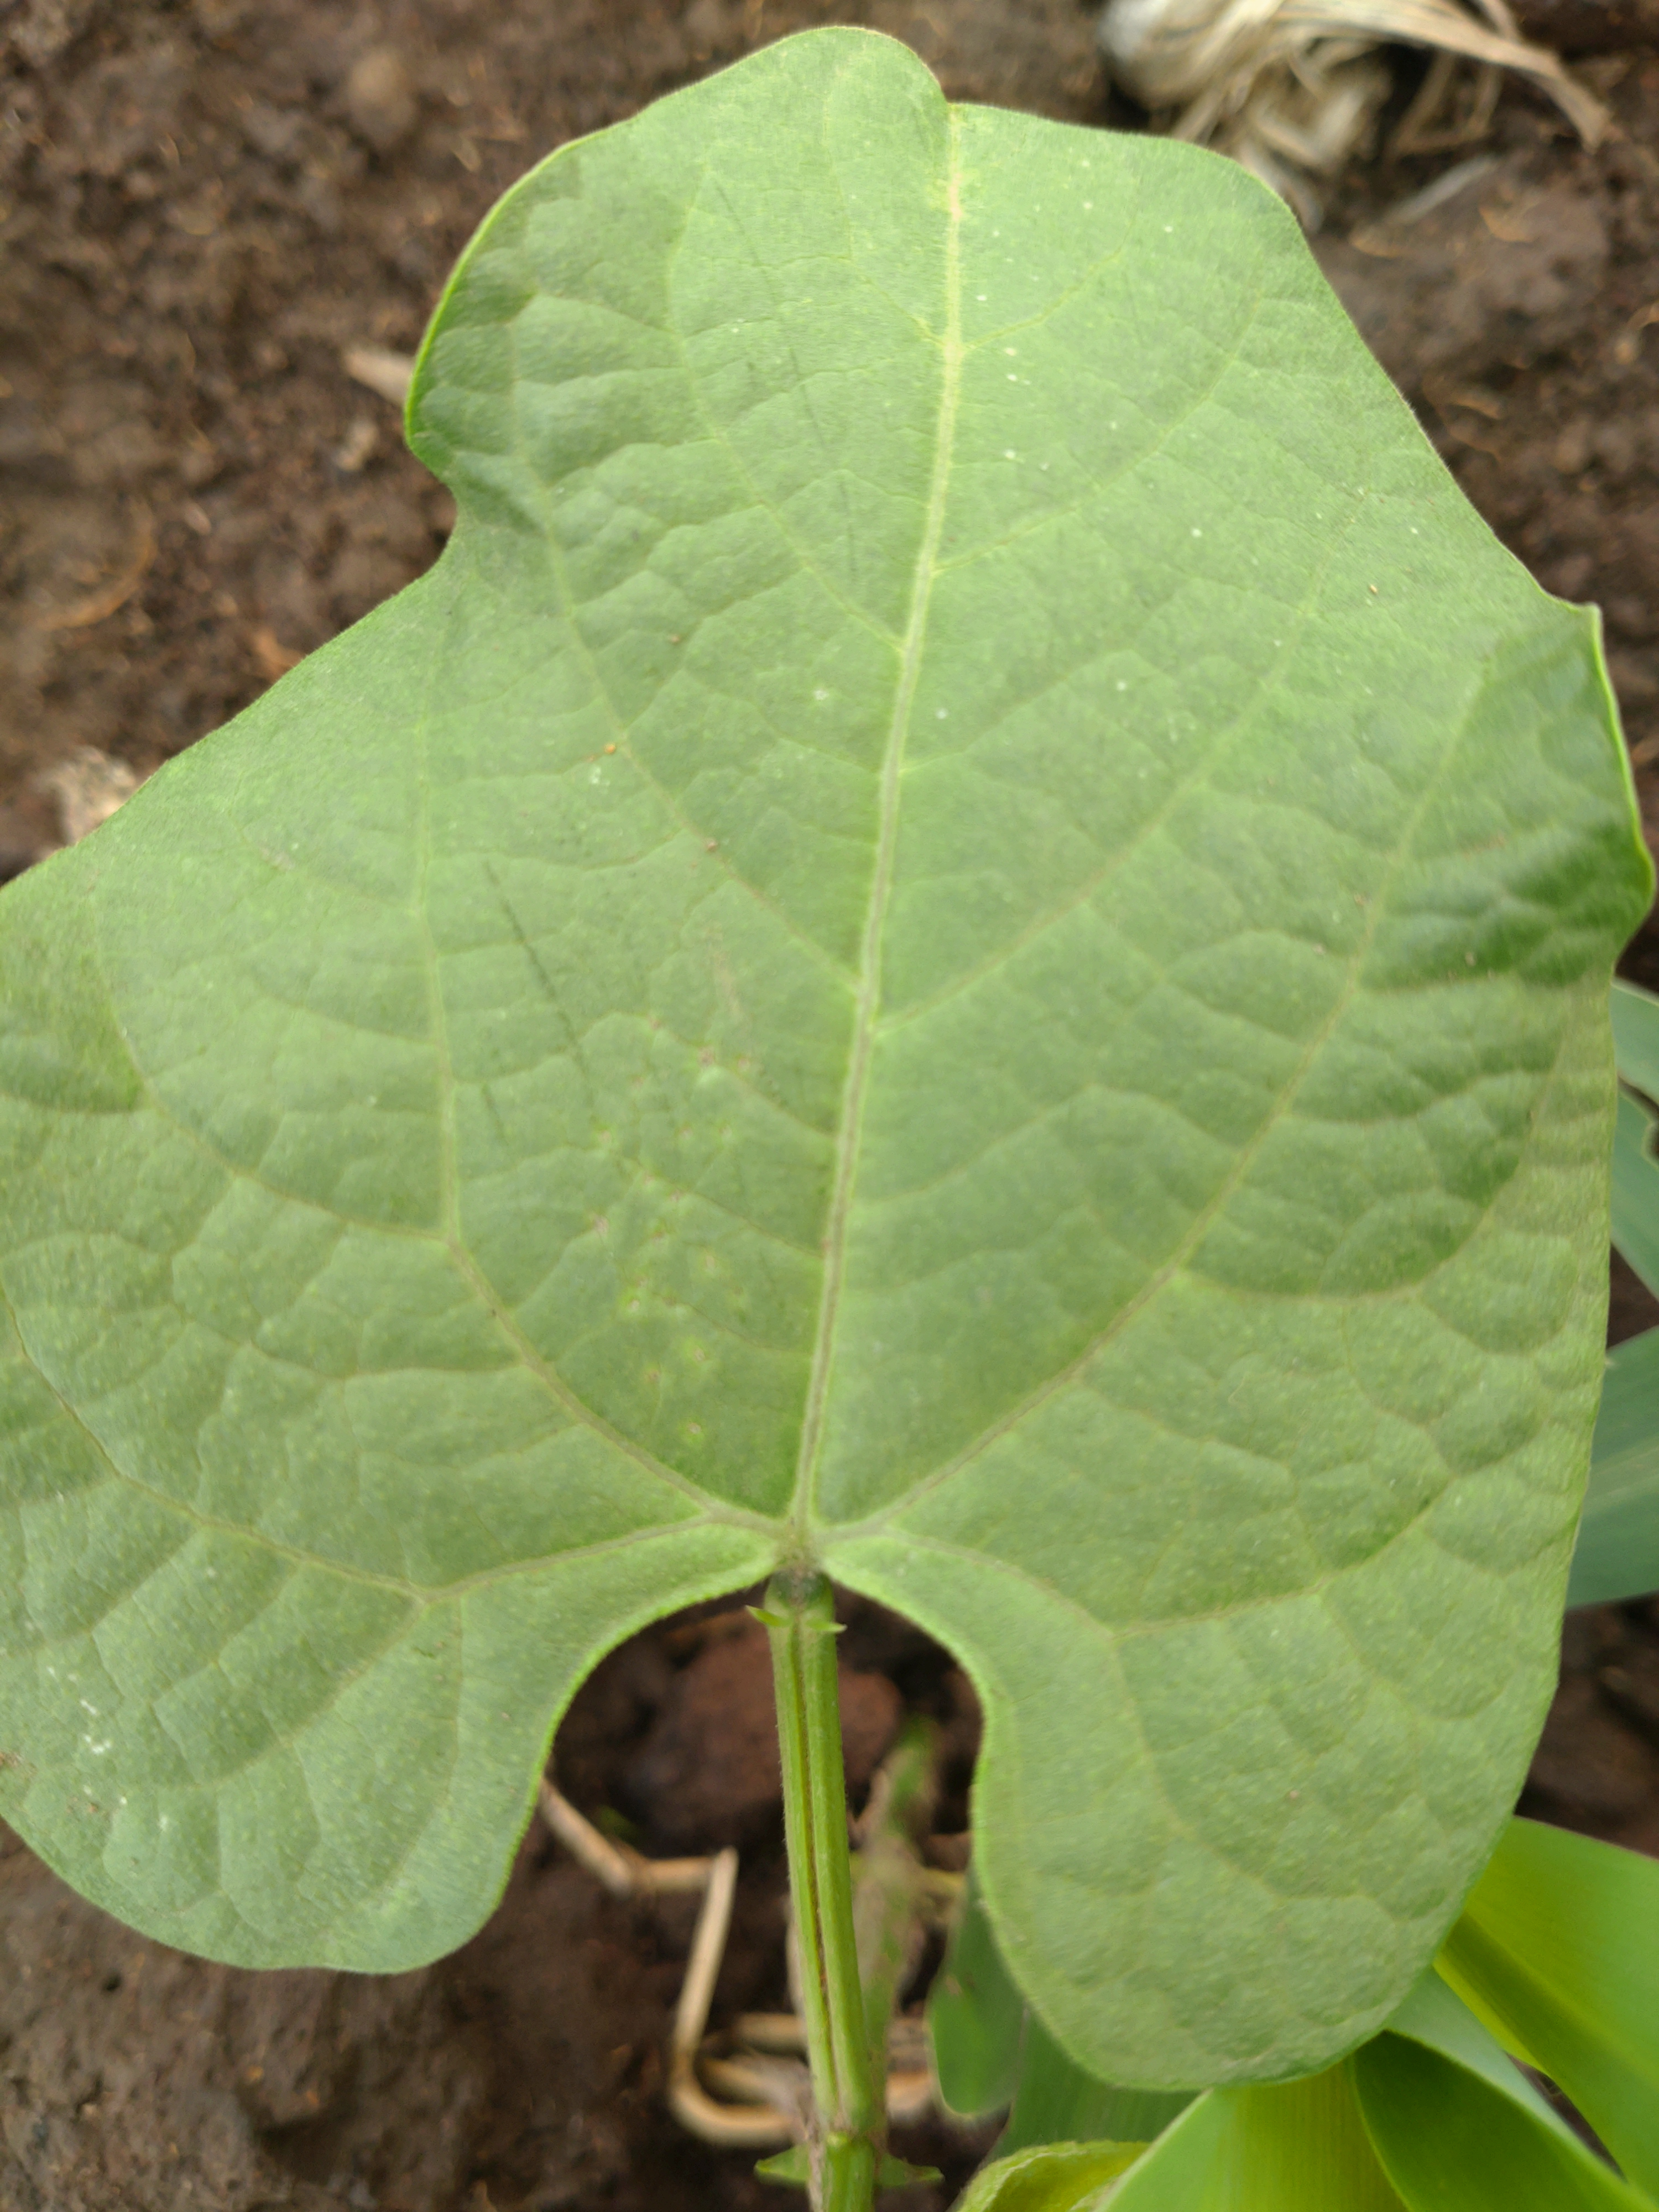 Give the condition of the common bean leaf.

healthy
